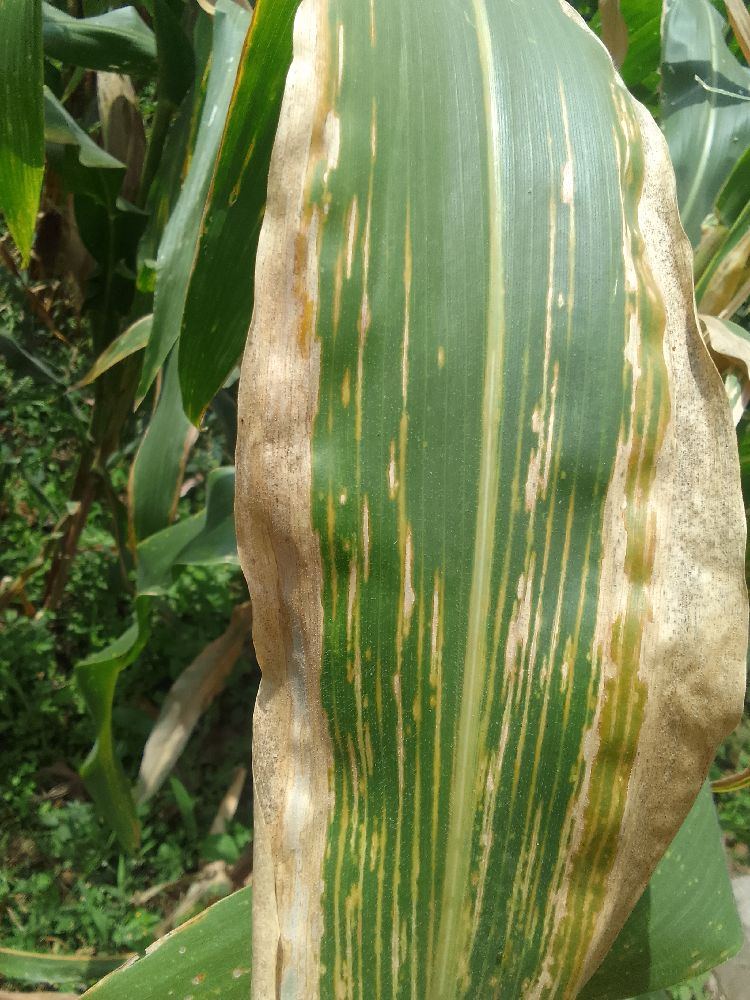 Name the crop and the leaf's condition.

maize, maize lethal necrosis
